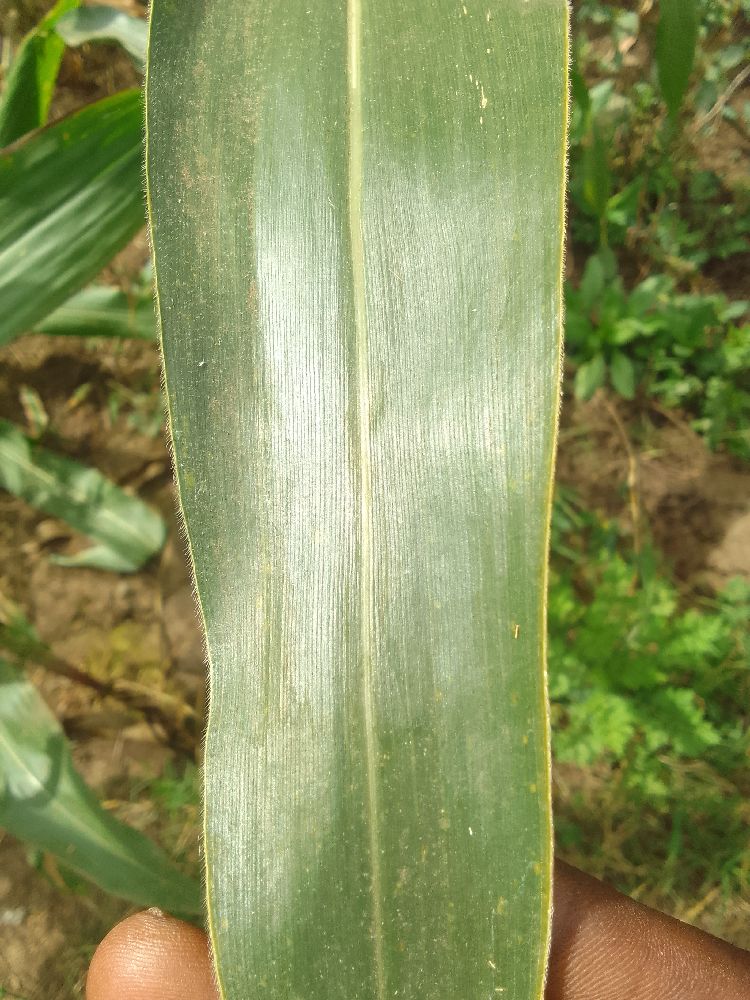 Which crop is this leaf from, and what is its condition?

maize, healthy
